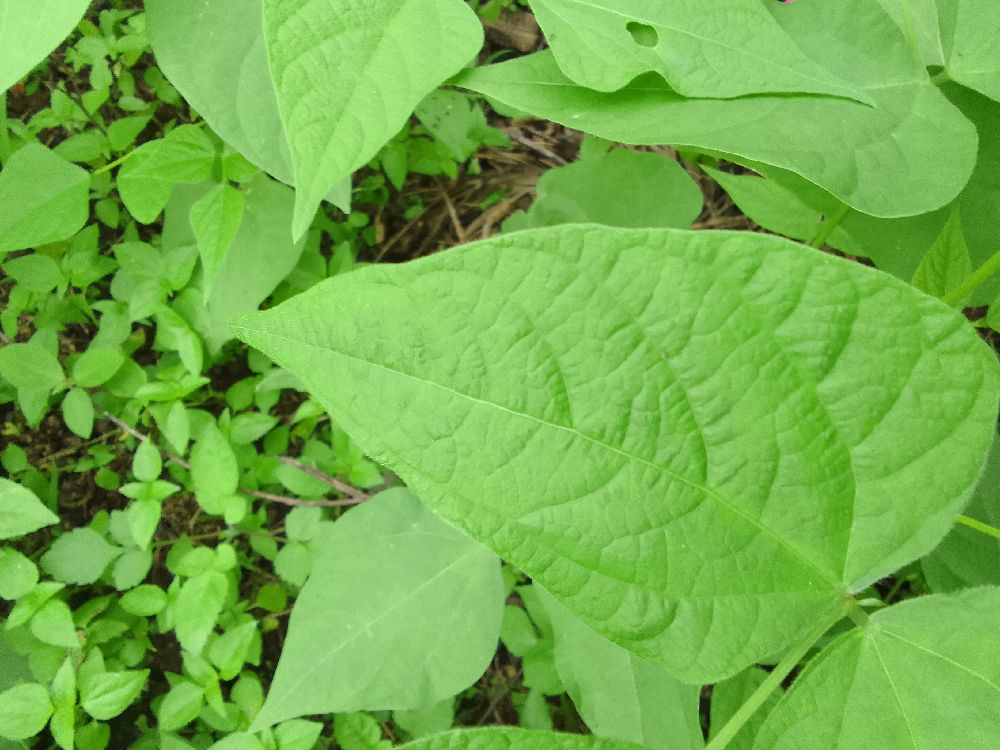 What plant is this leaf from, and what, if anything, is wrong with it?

common bean, healthy
